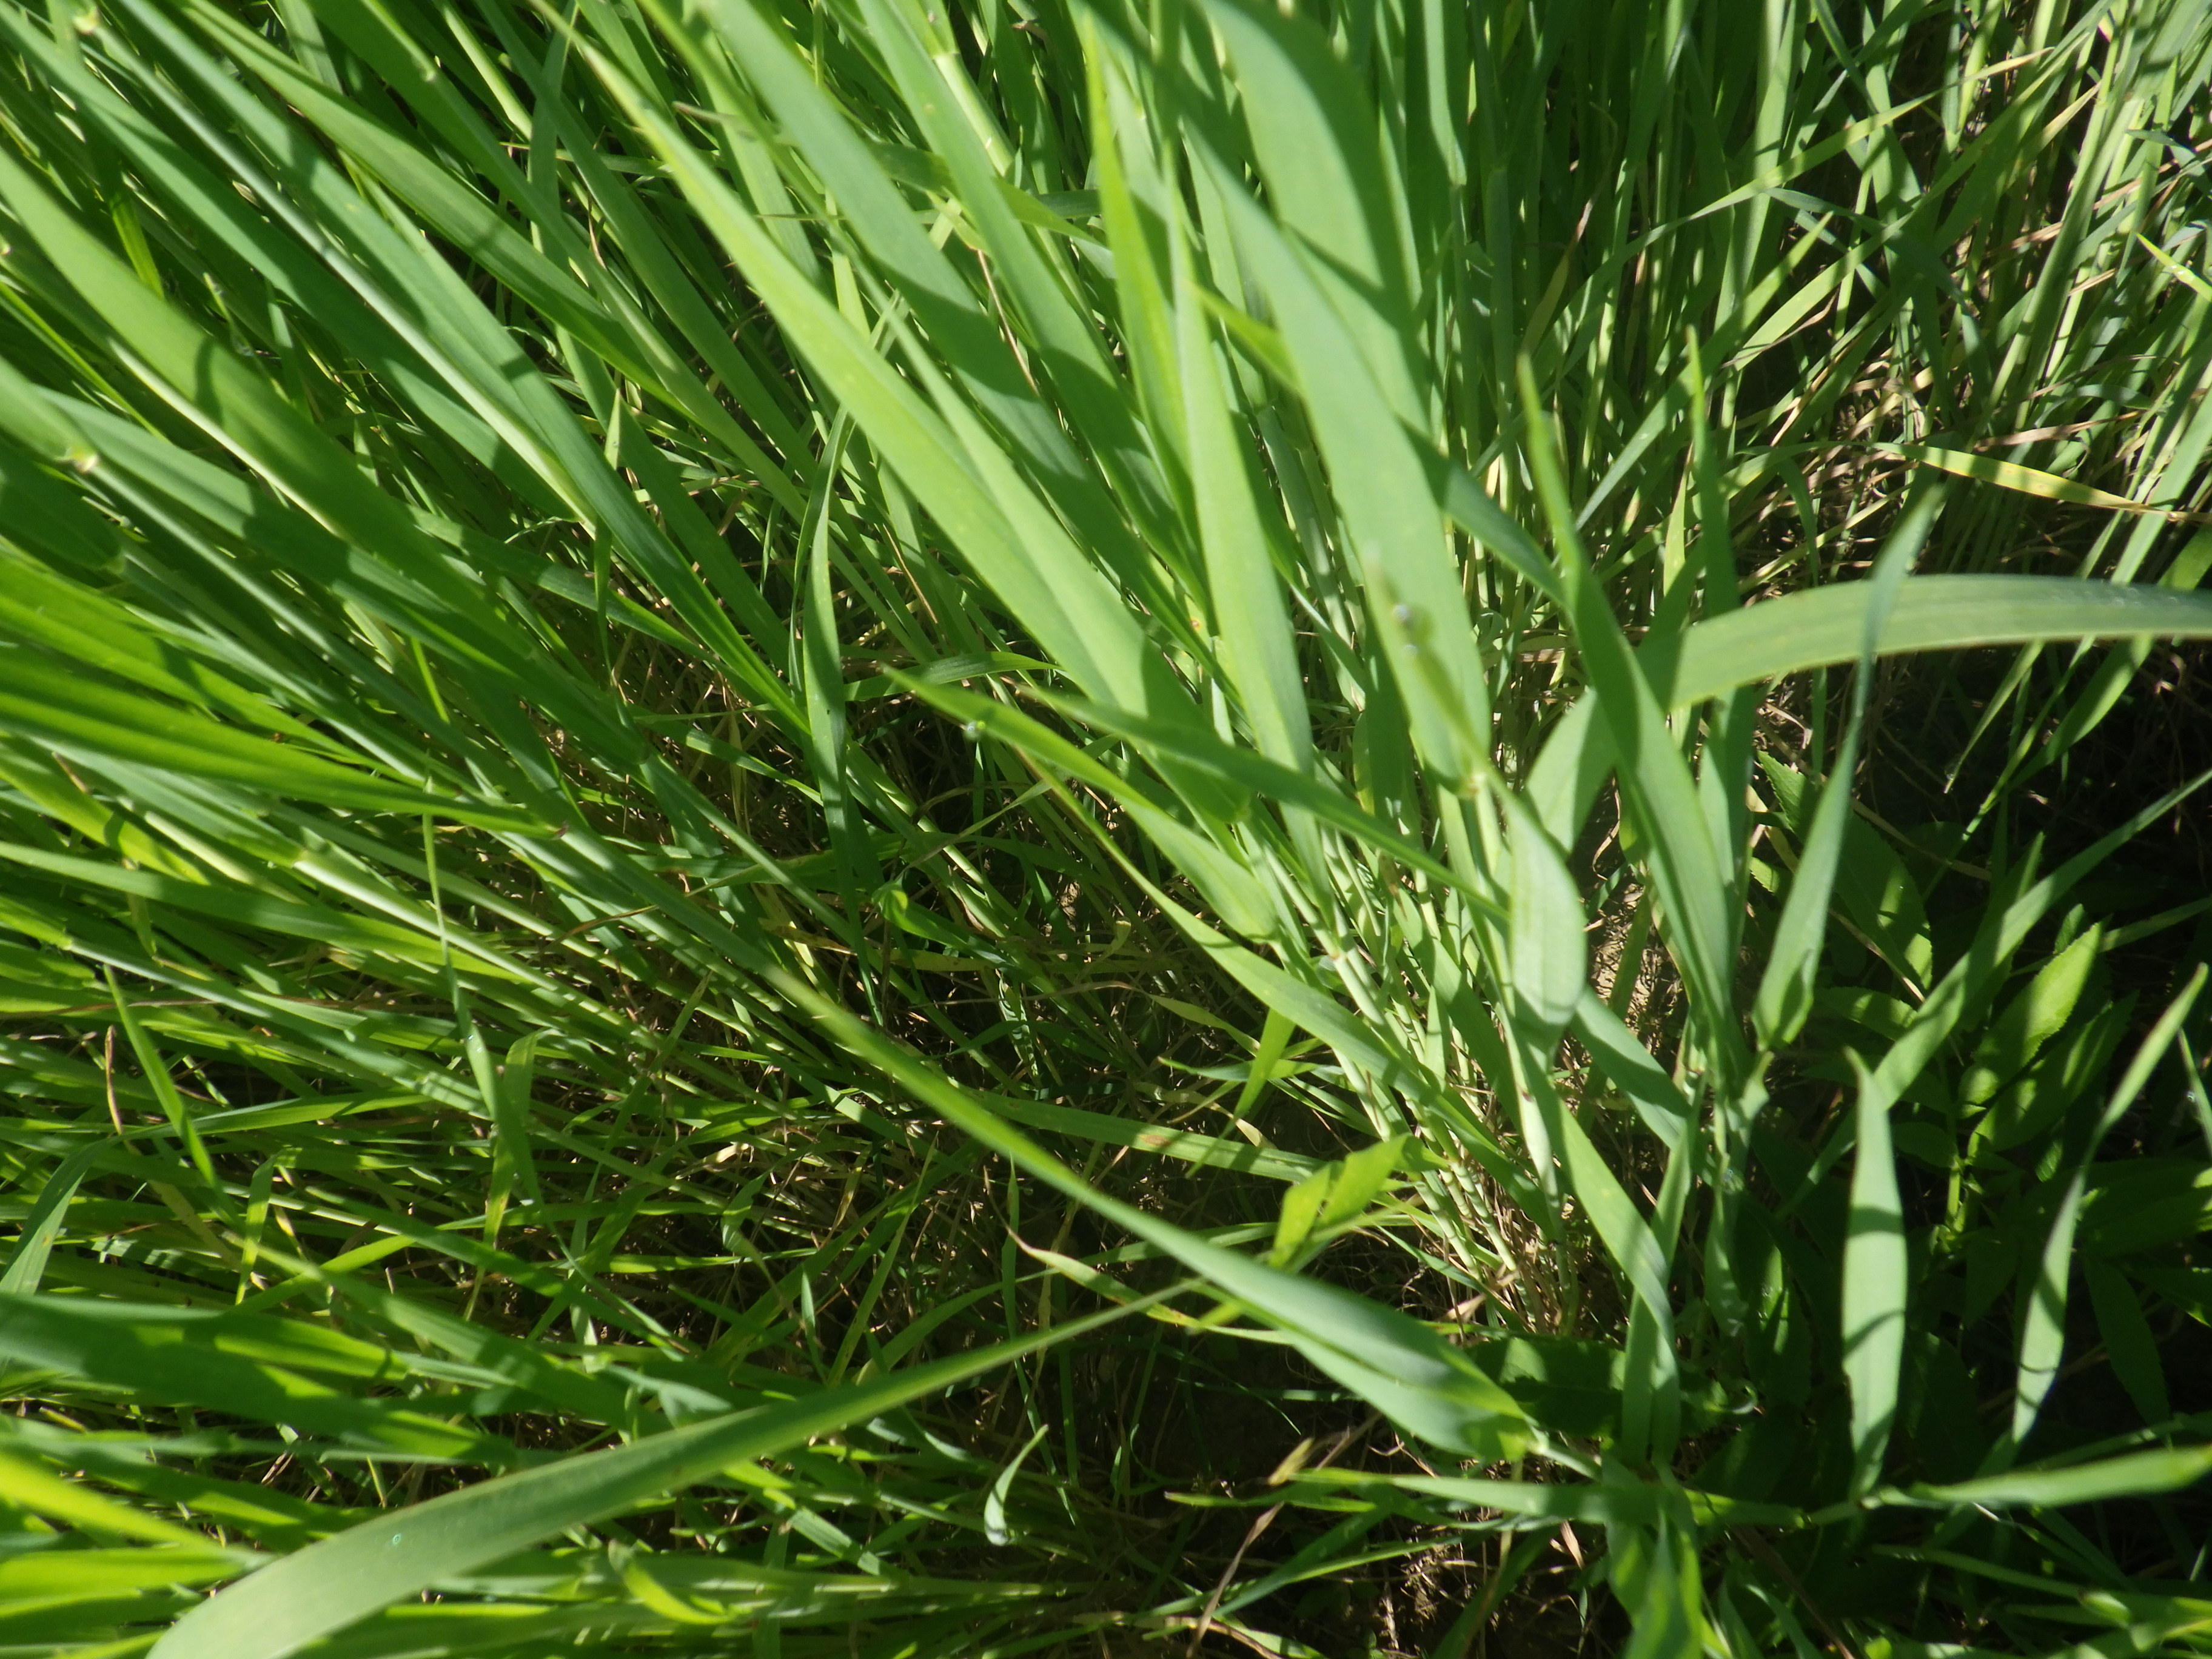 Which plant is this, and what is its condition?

emmer, healthy
